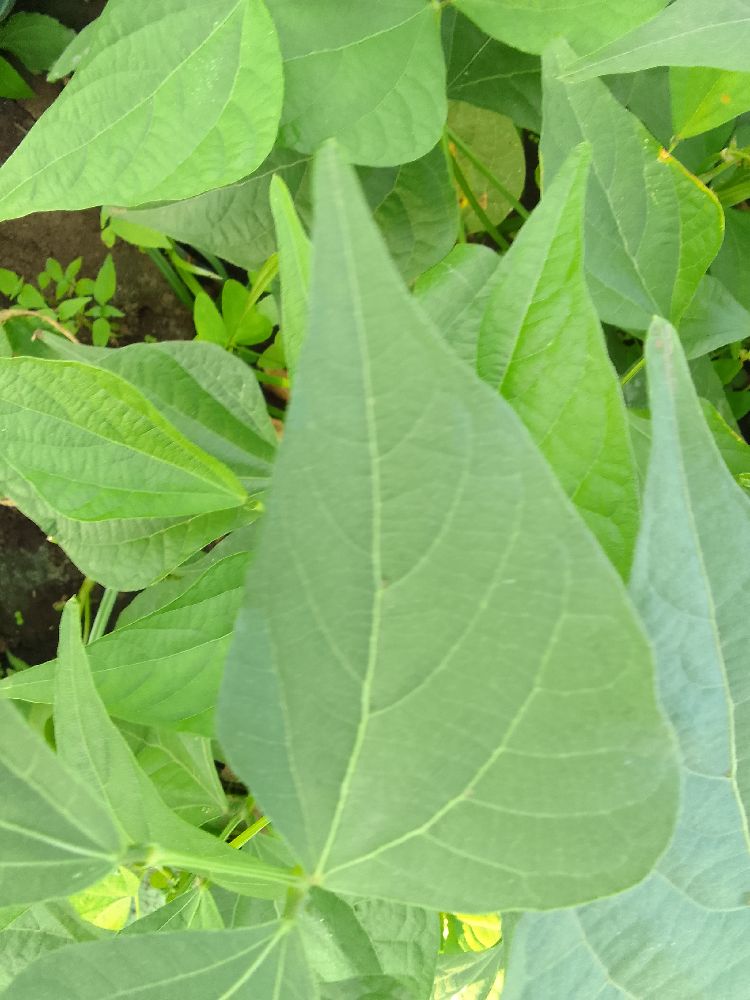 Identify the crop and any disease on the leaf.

common bean, healthy
